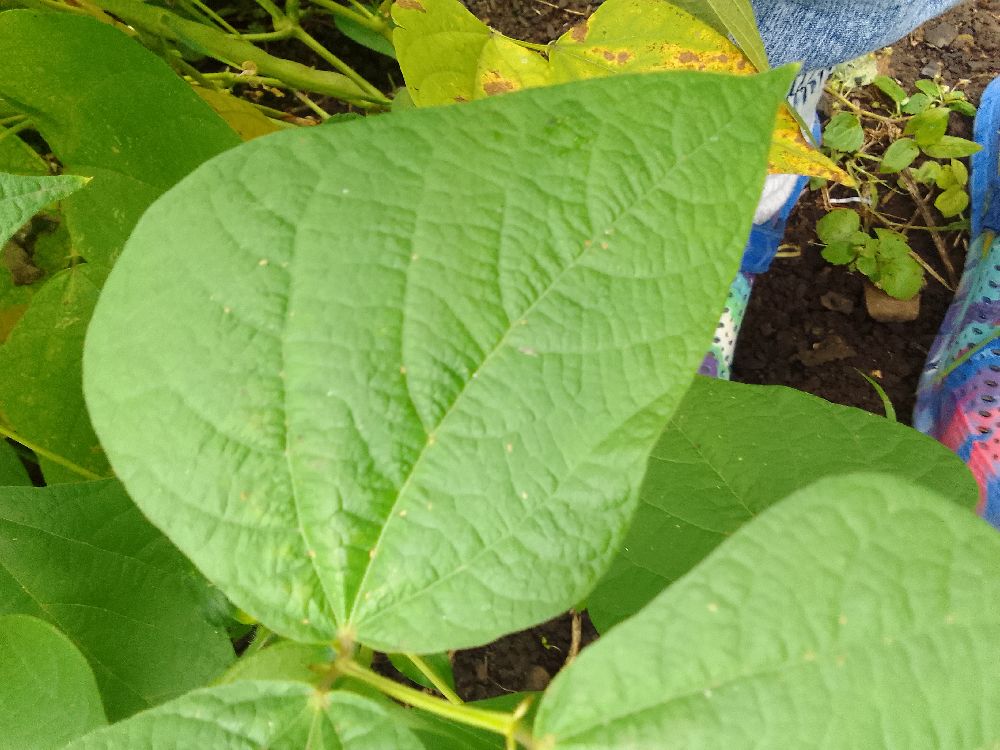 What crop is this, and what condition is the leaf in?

common bean, healthy
